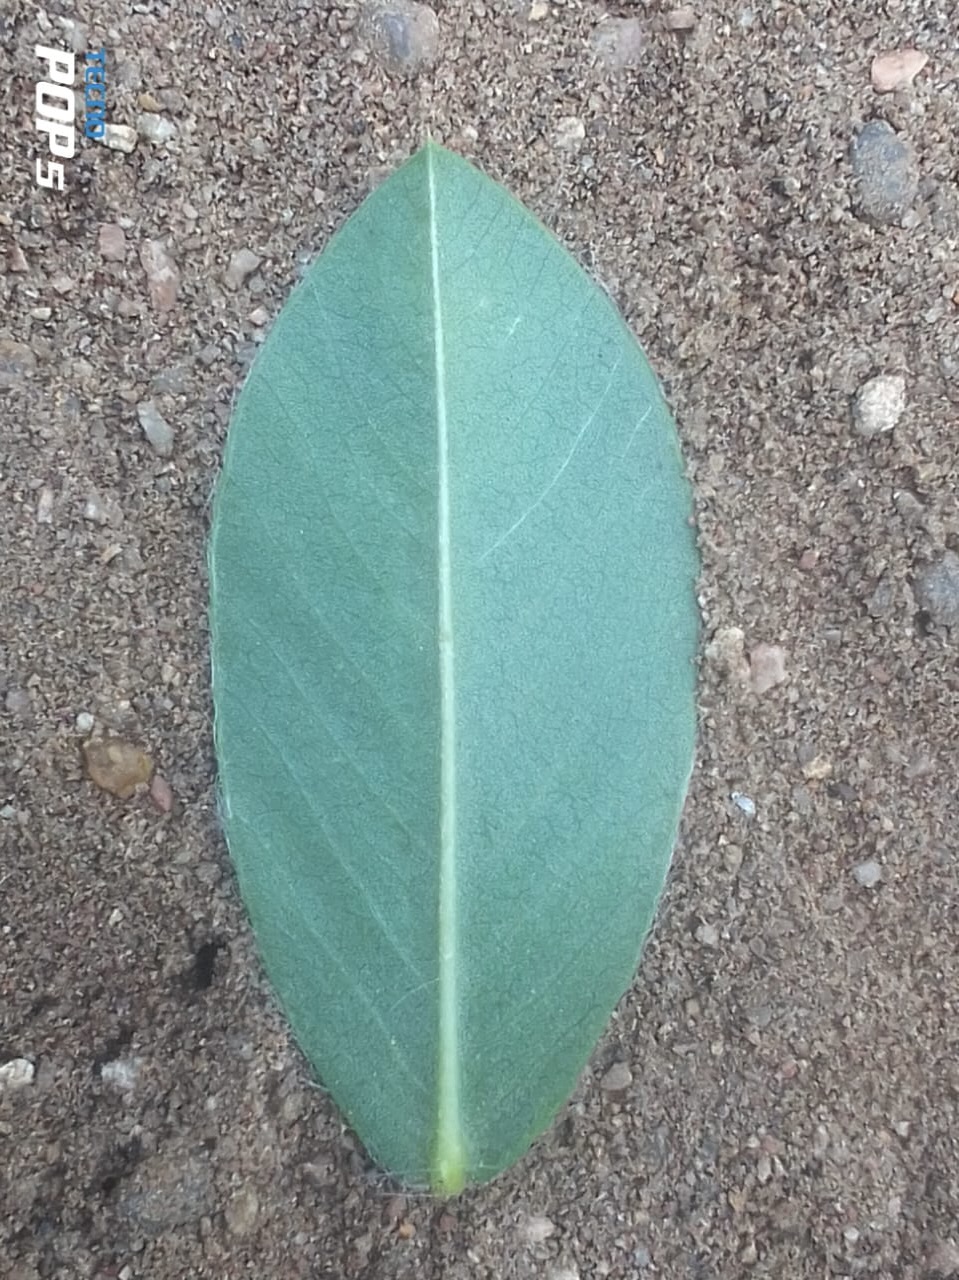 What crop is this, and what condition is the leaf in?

peanut, healthy leaves
